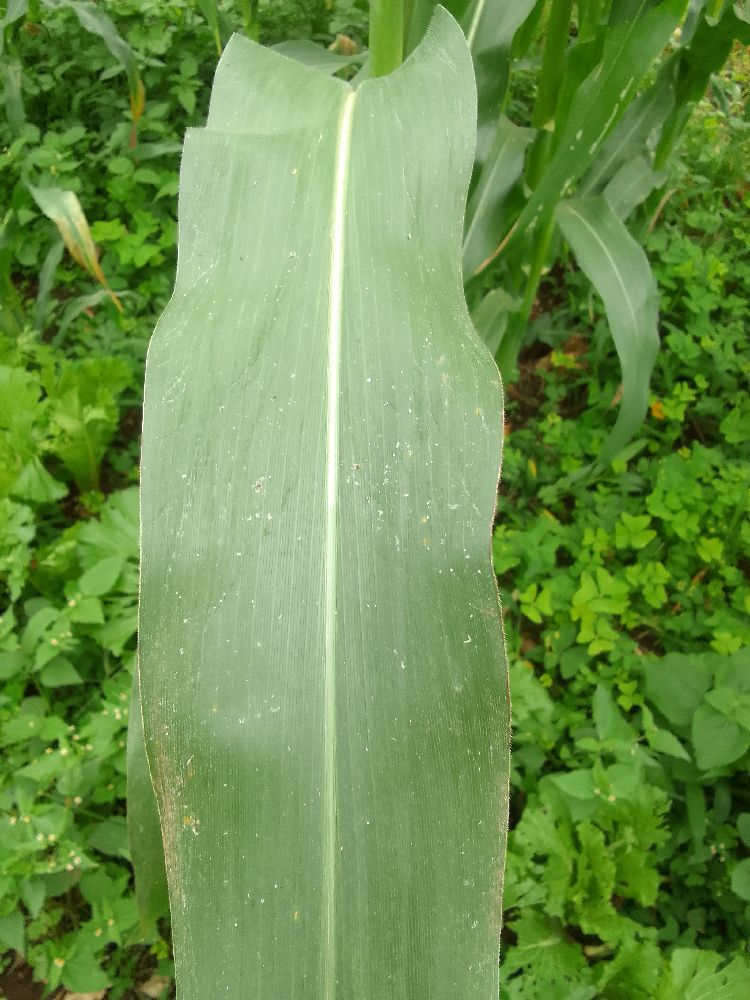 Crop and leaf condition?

maize, healthy
